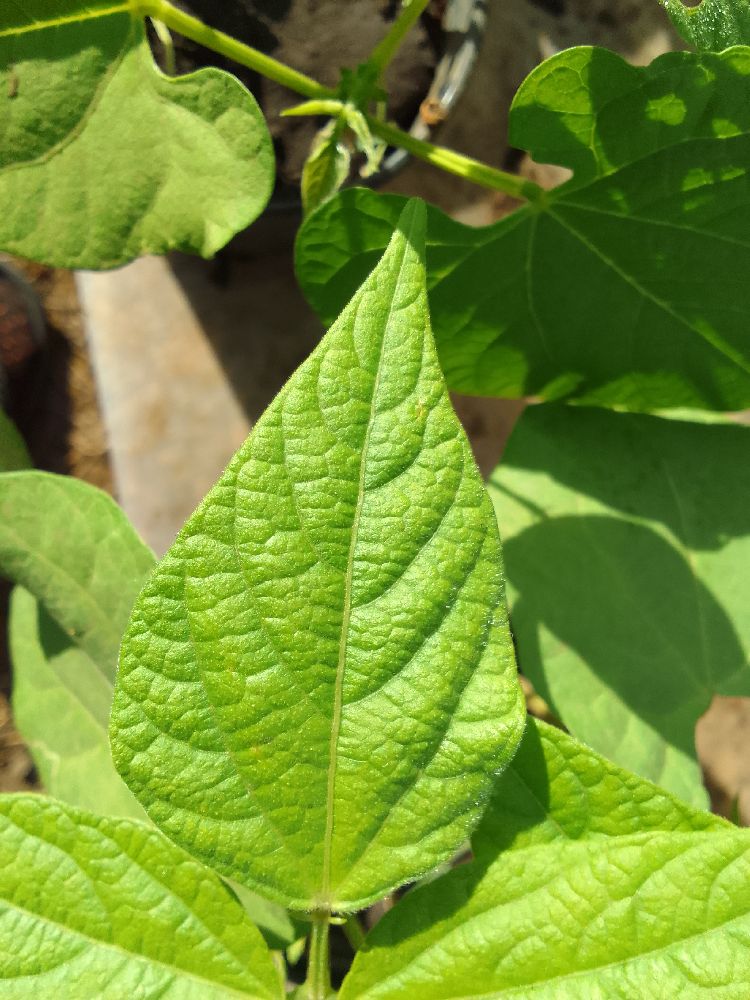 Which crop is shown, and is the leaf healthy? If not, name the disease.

common bean, healthy
